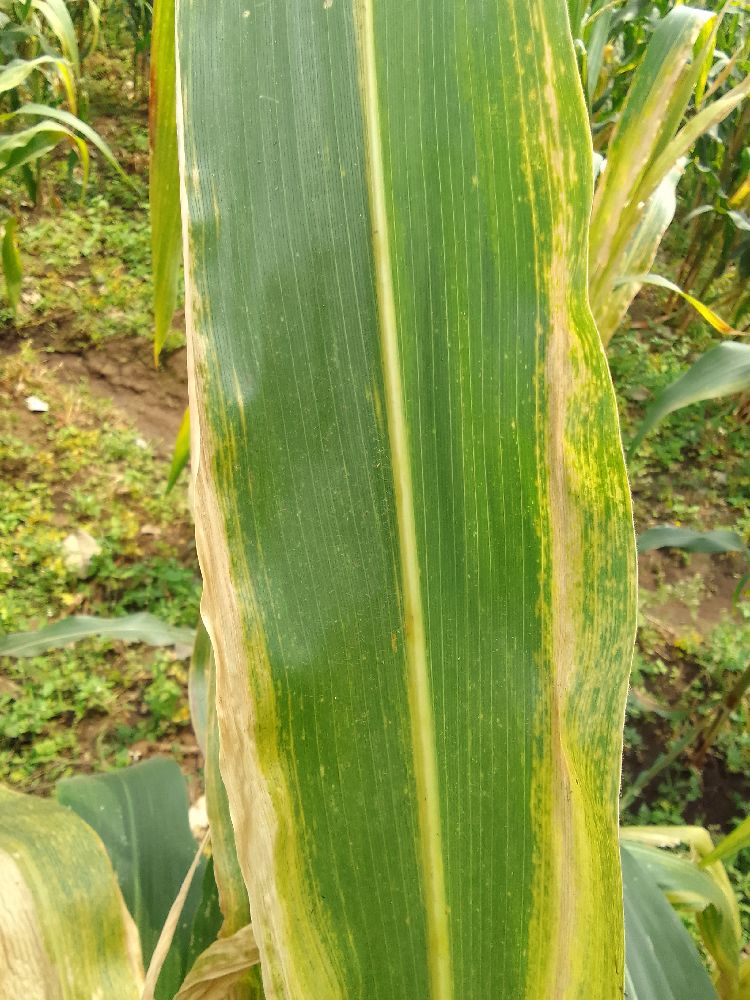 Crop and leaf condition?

maize, maize lethal necrosis
